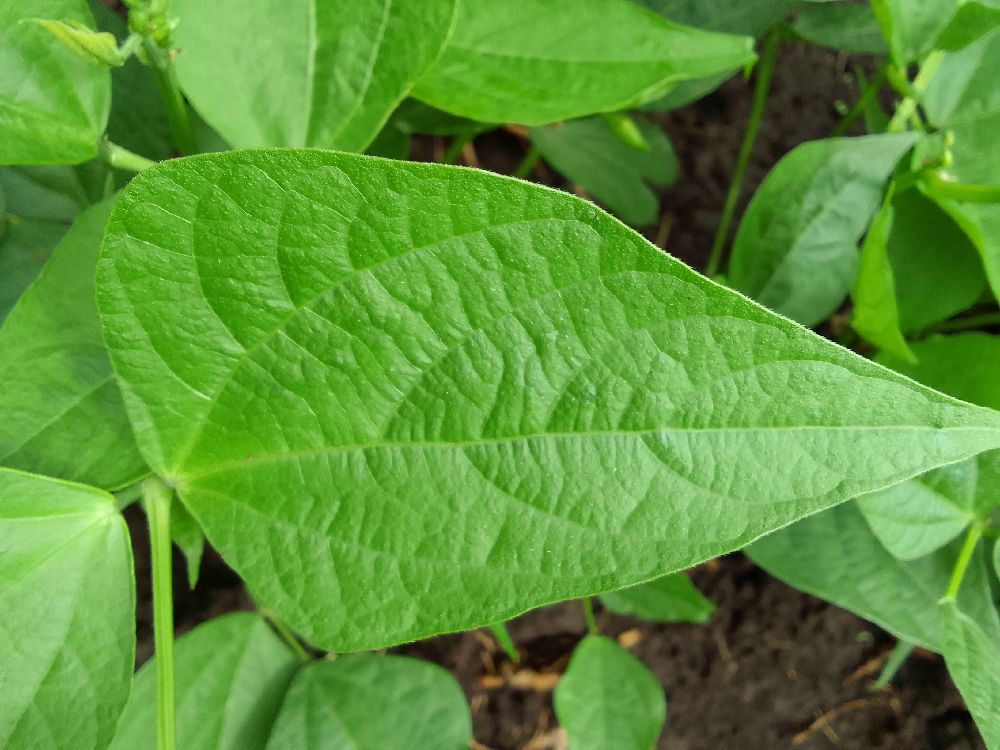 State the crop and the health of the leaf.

common bean, healthy
